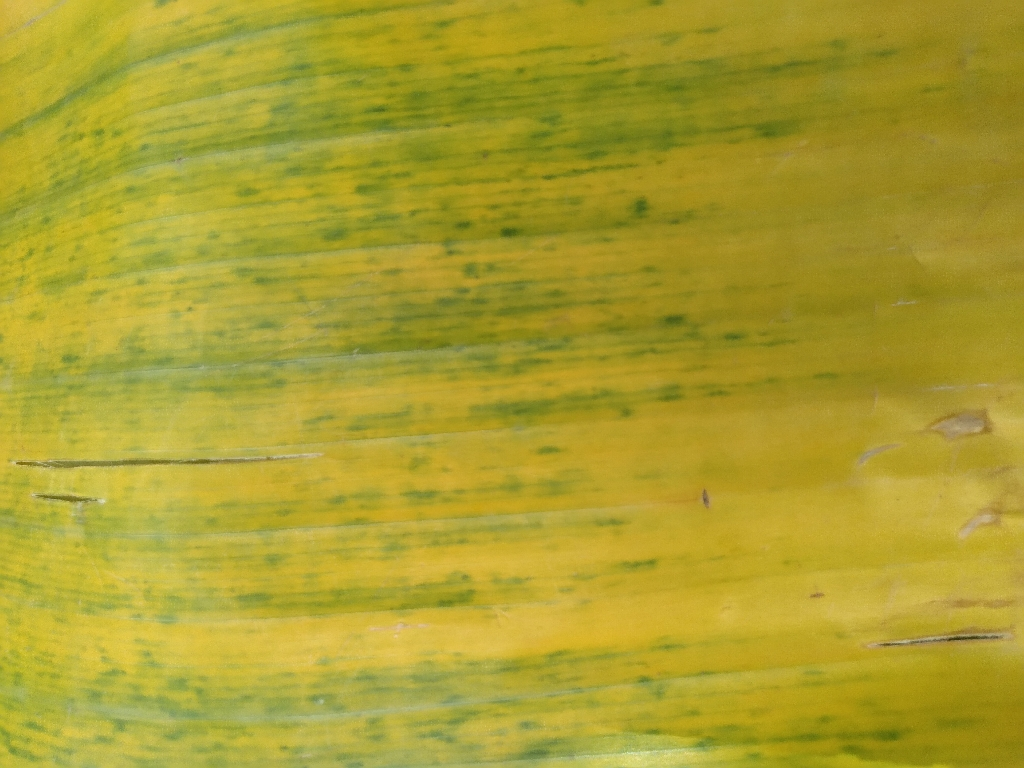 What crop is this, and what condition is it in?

banana, fusarium wilt race 1
